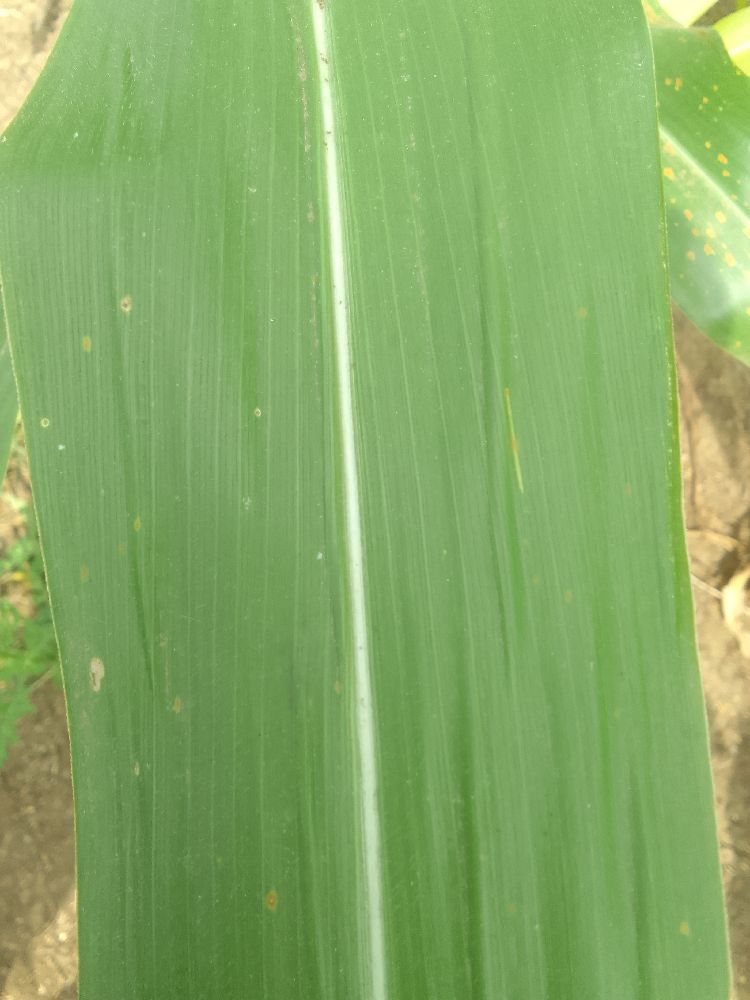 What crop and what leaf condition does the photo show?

maize, healthy
